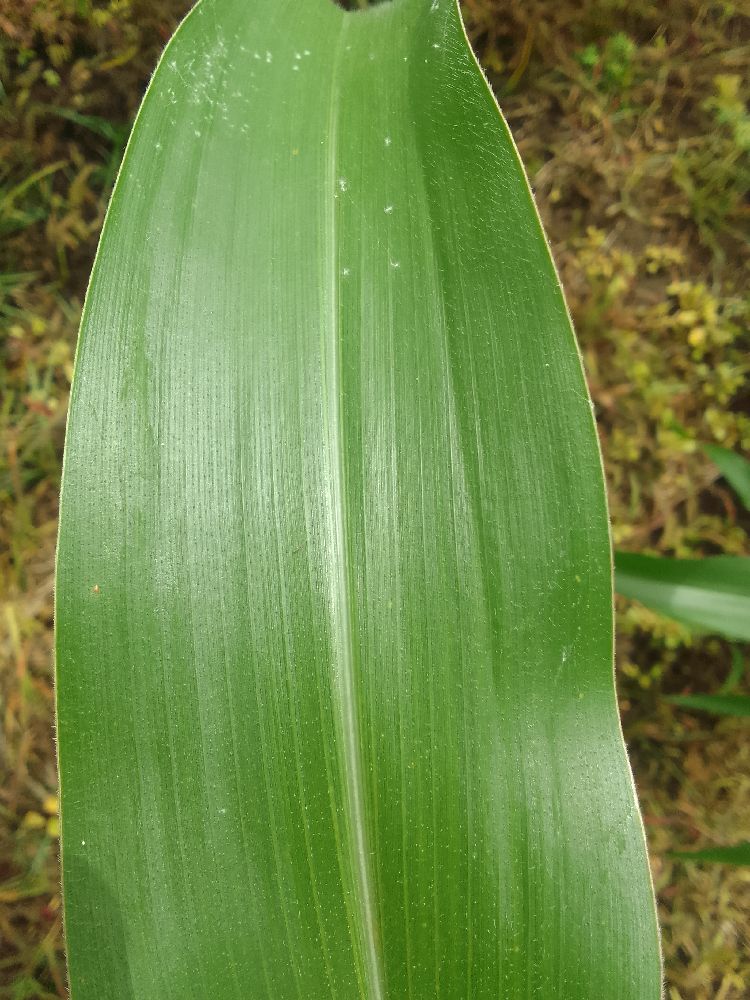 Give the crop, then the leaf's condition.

maize, healthy
